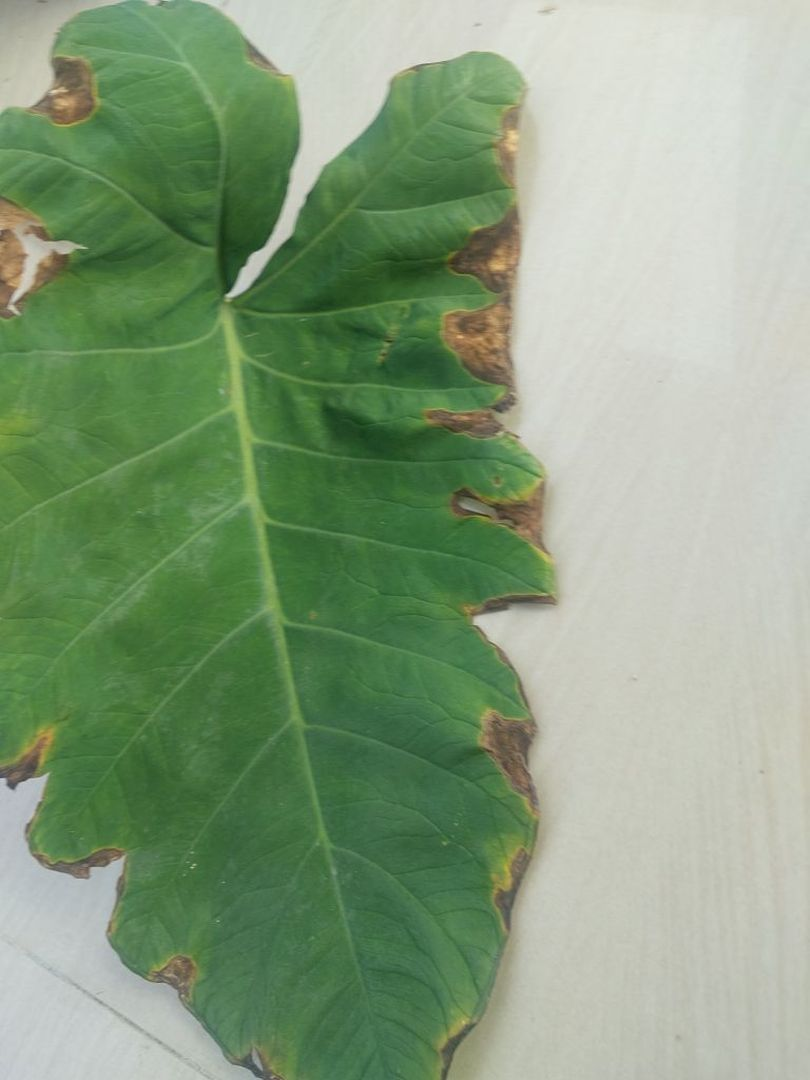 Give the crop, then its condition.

taro, leaf blight
